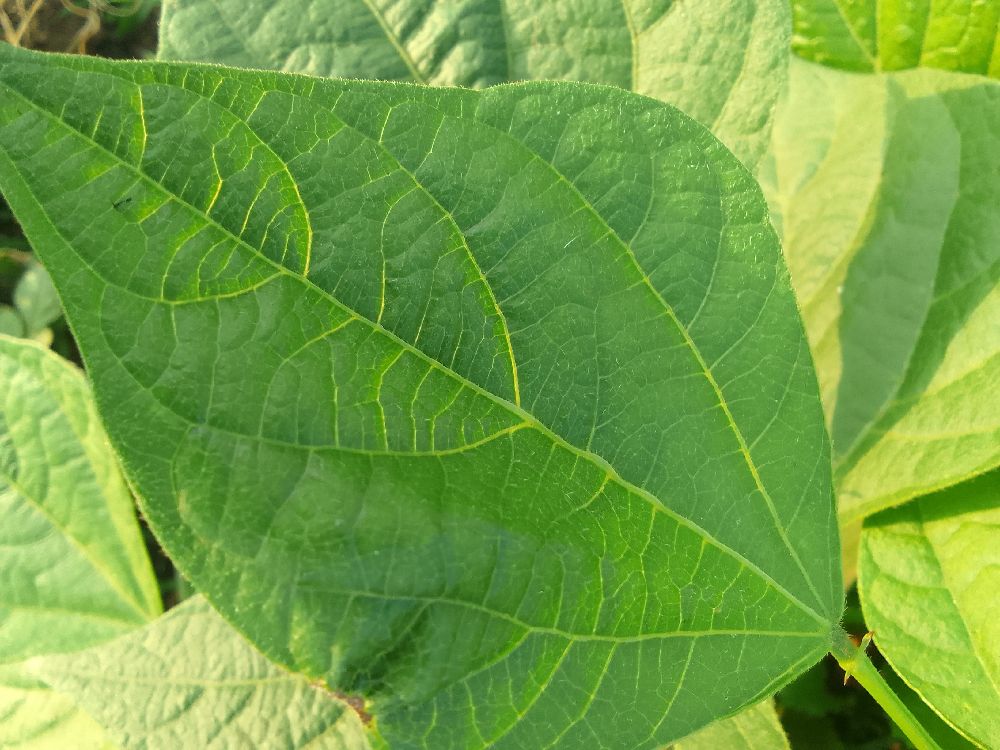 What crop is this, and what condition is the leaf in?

common bean, healthy
